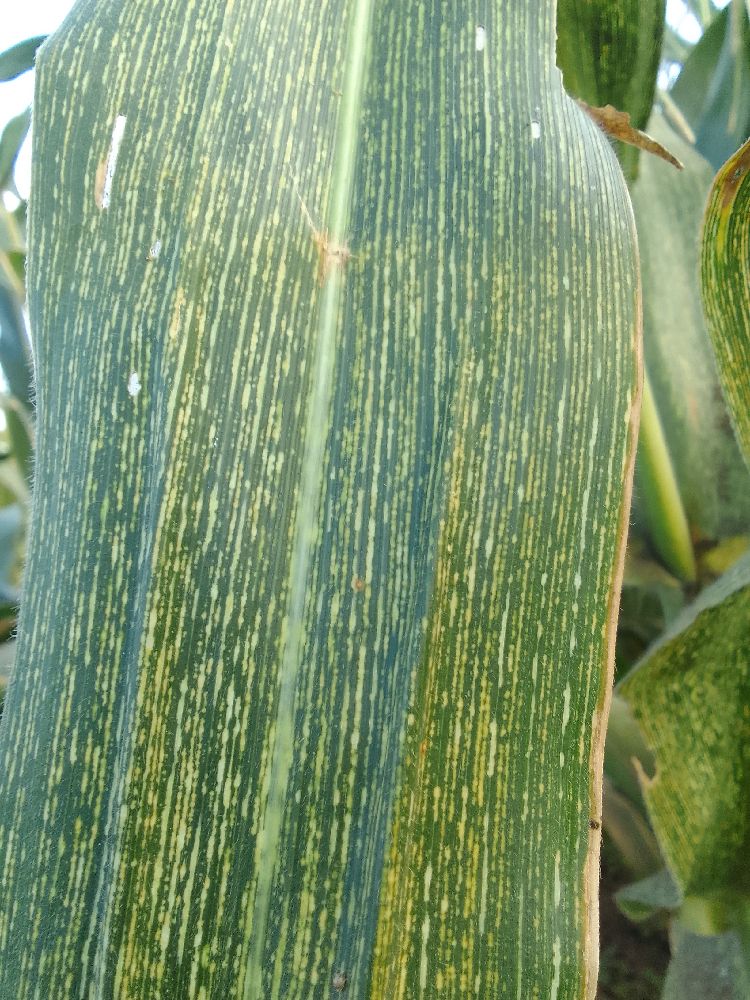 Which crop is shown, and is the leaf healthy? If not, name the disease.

maize, maize streak virus
